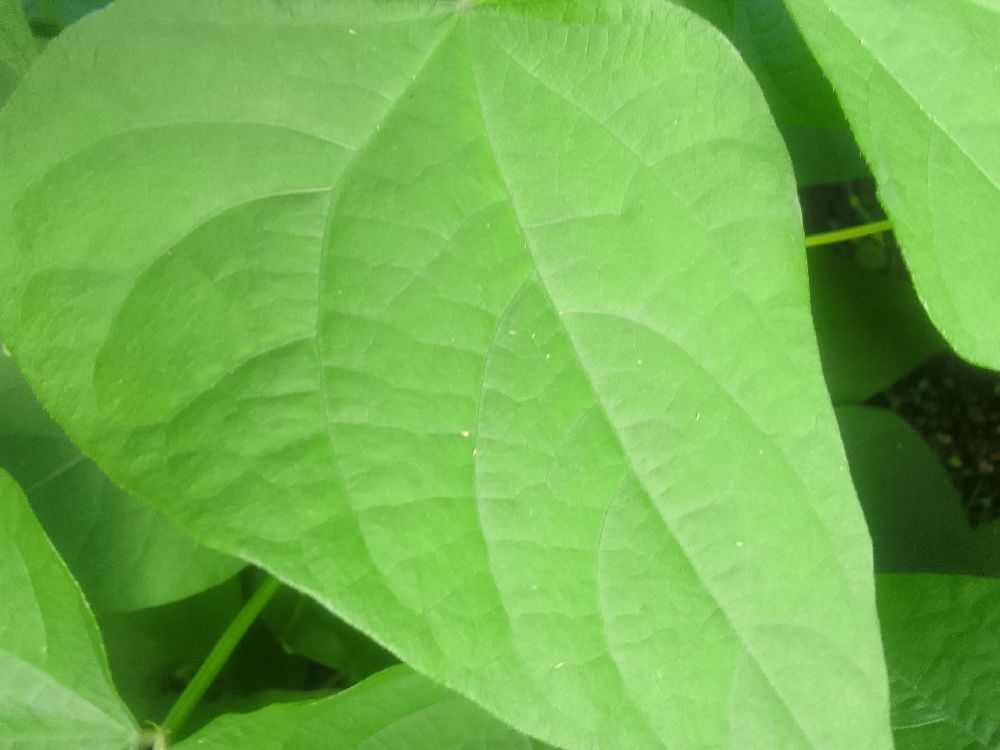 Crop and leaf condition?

common bean, healthy
